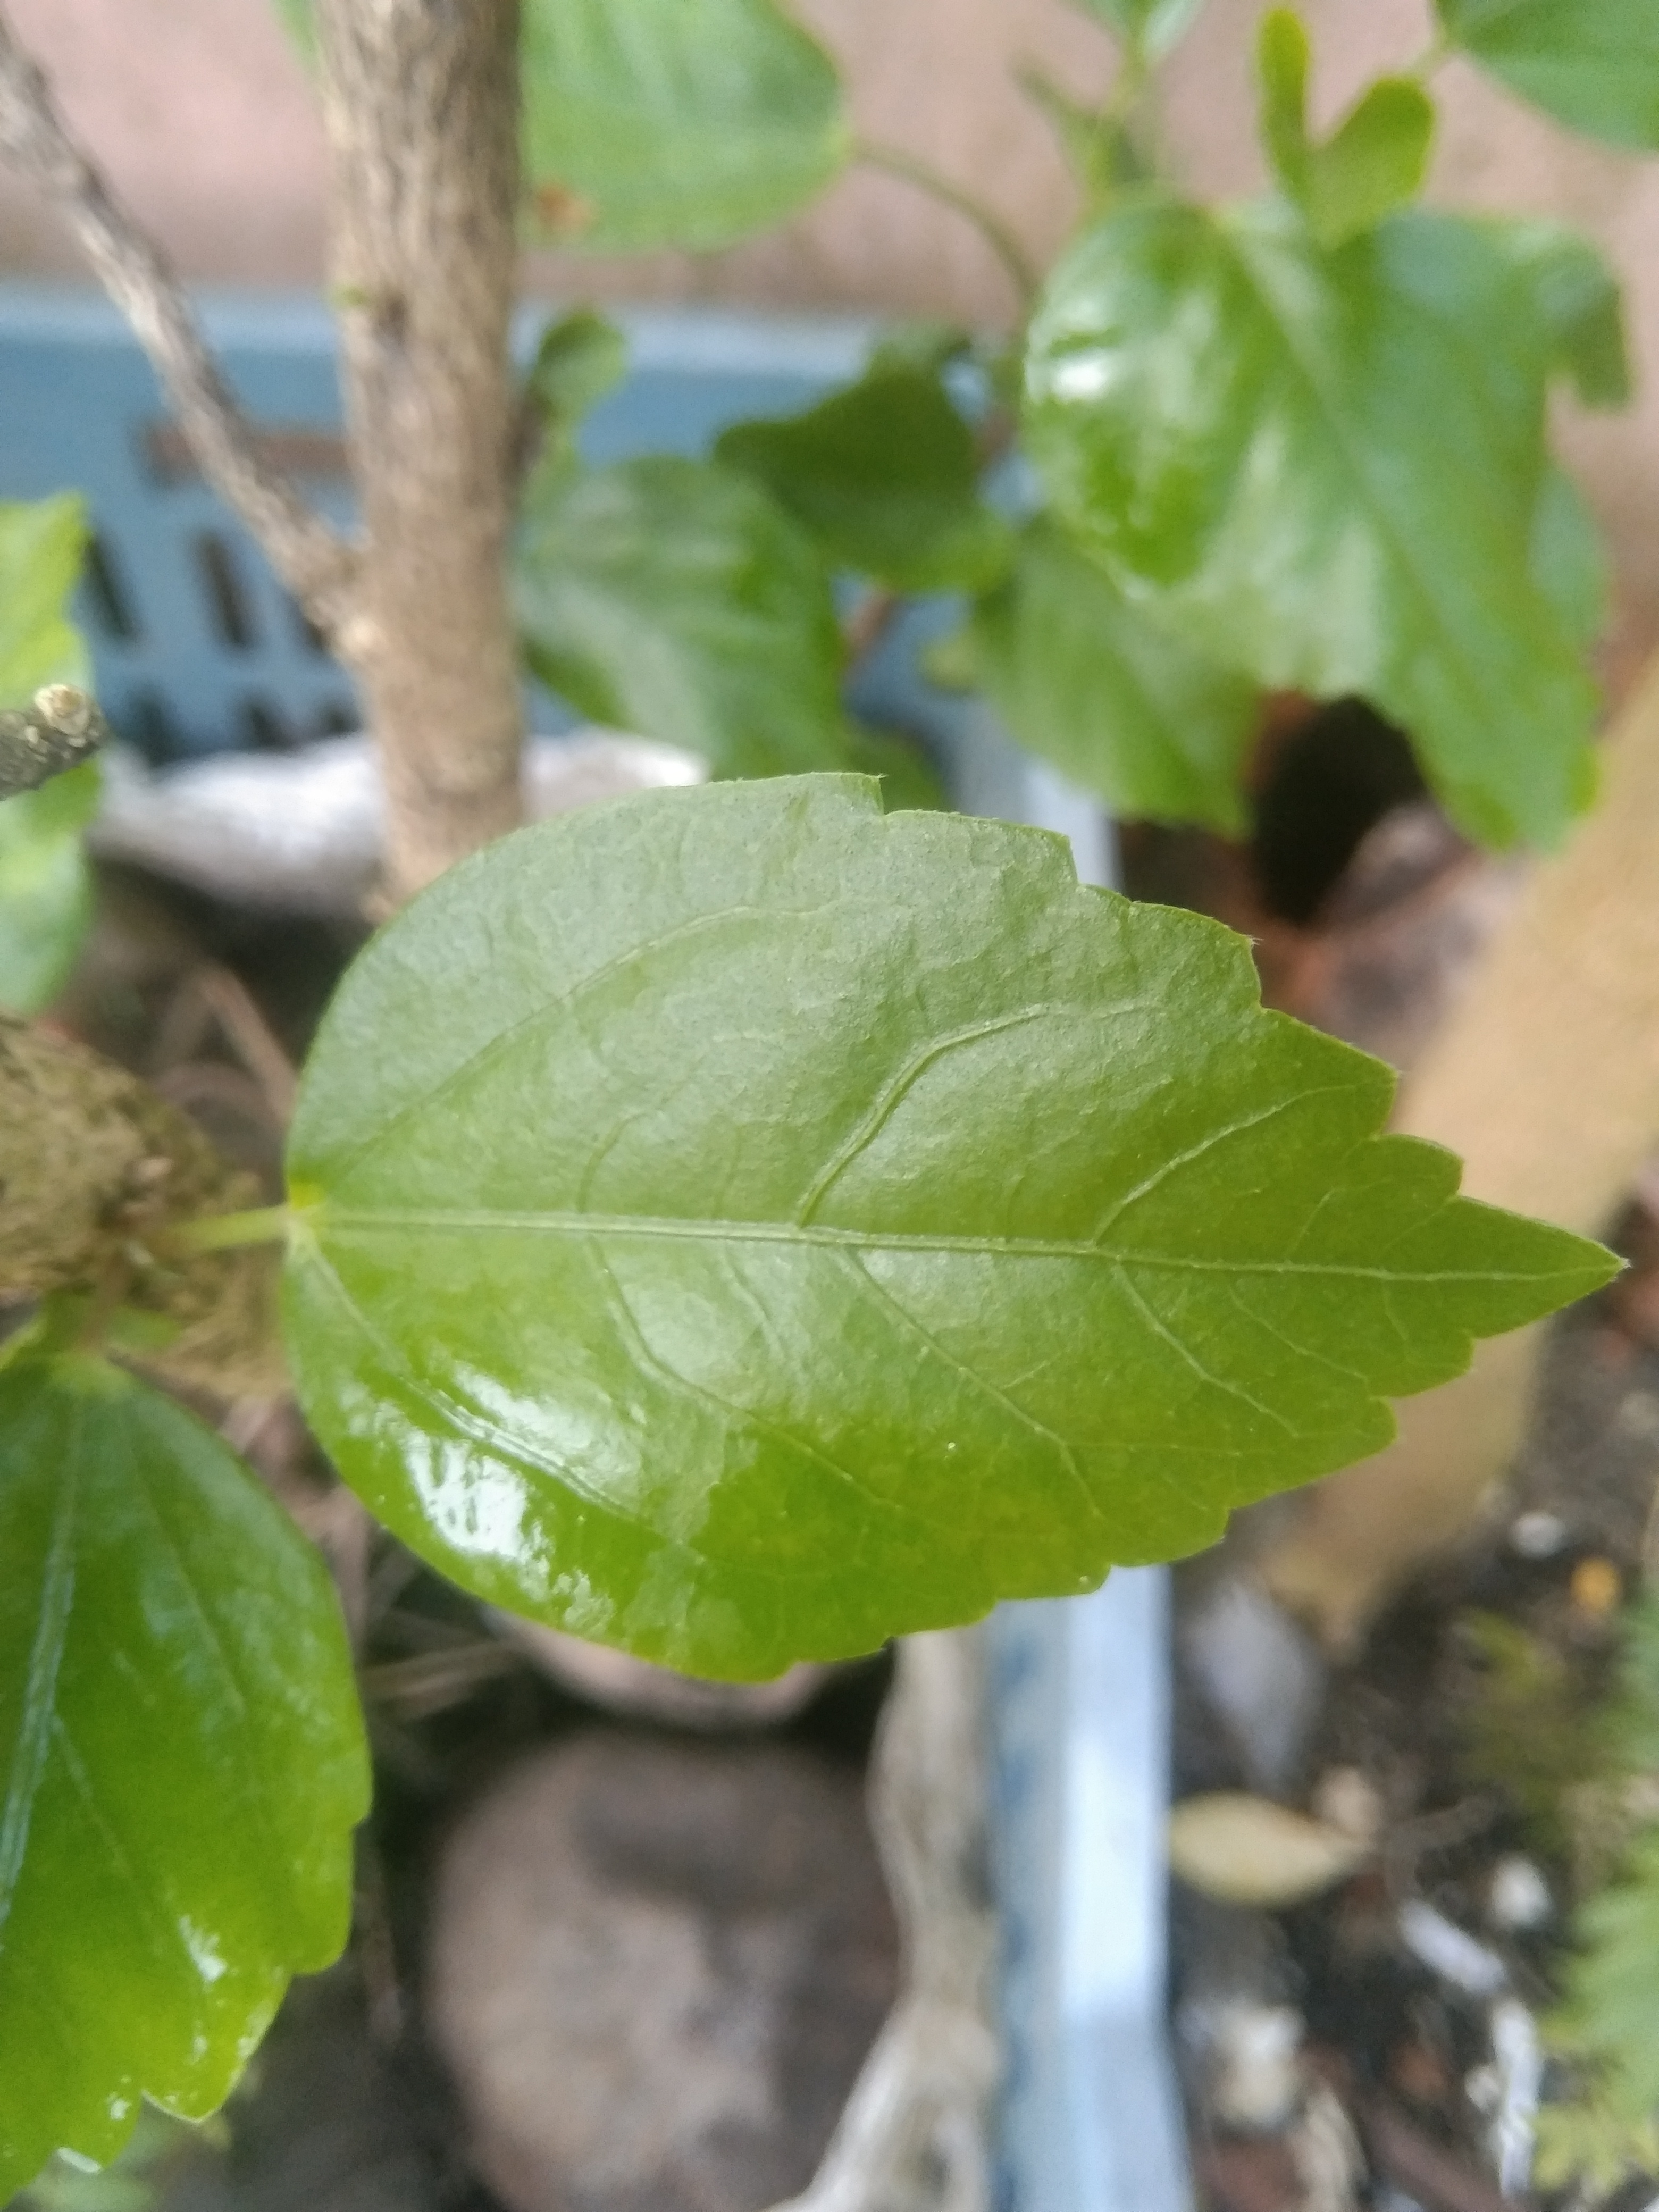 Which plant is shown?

hibiscus
